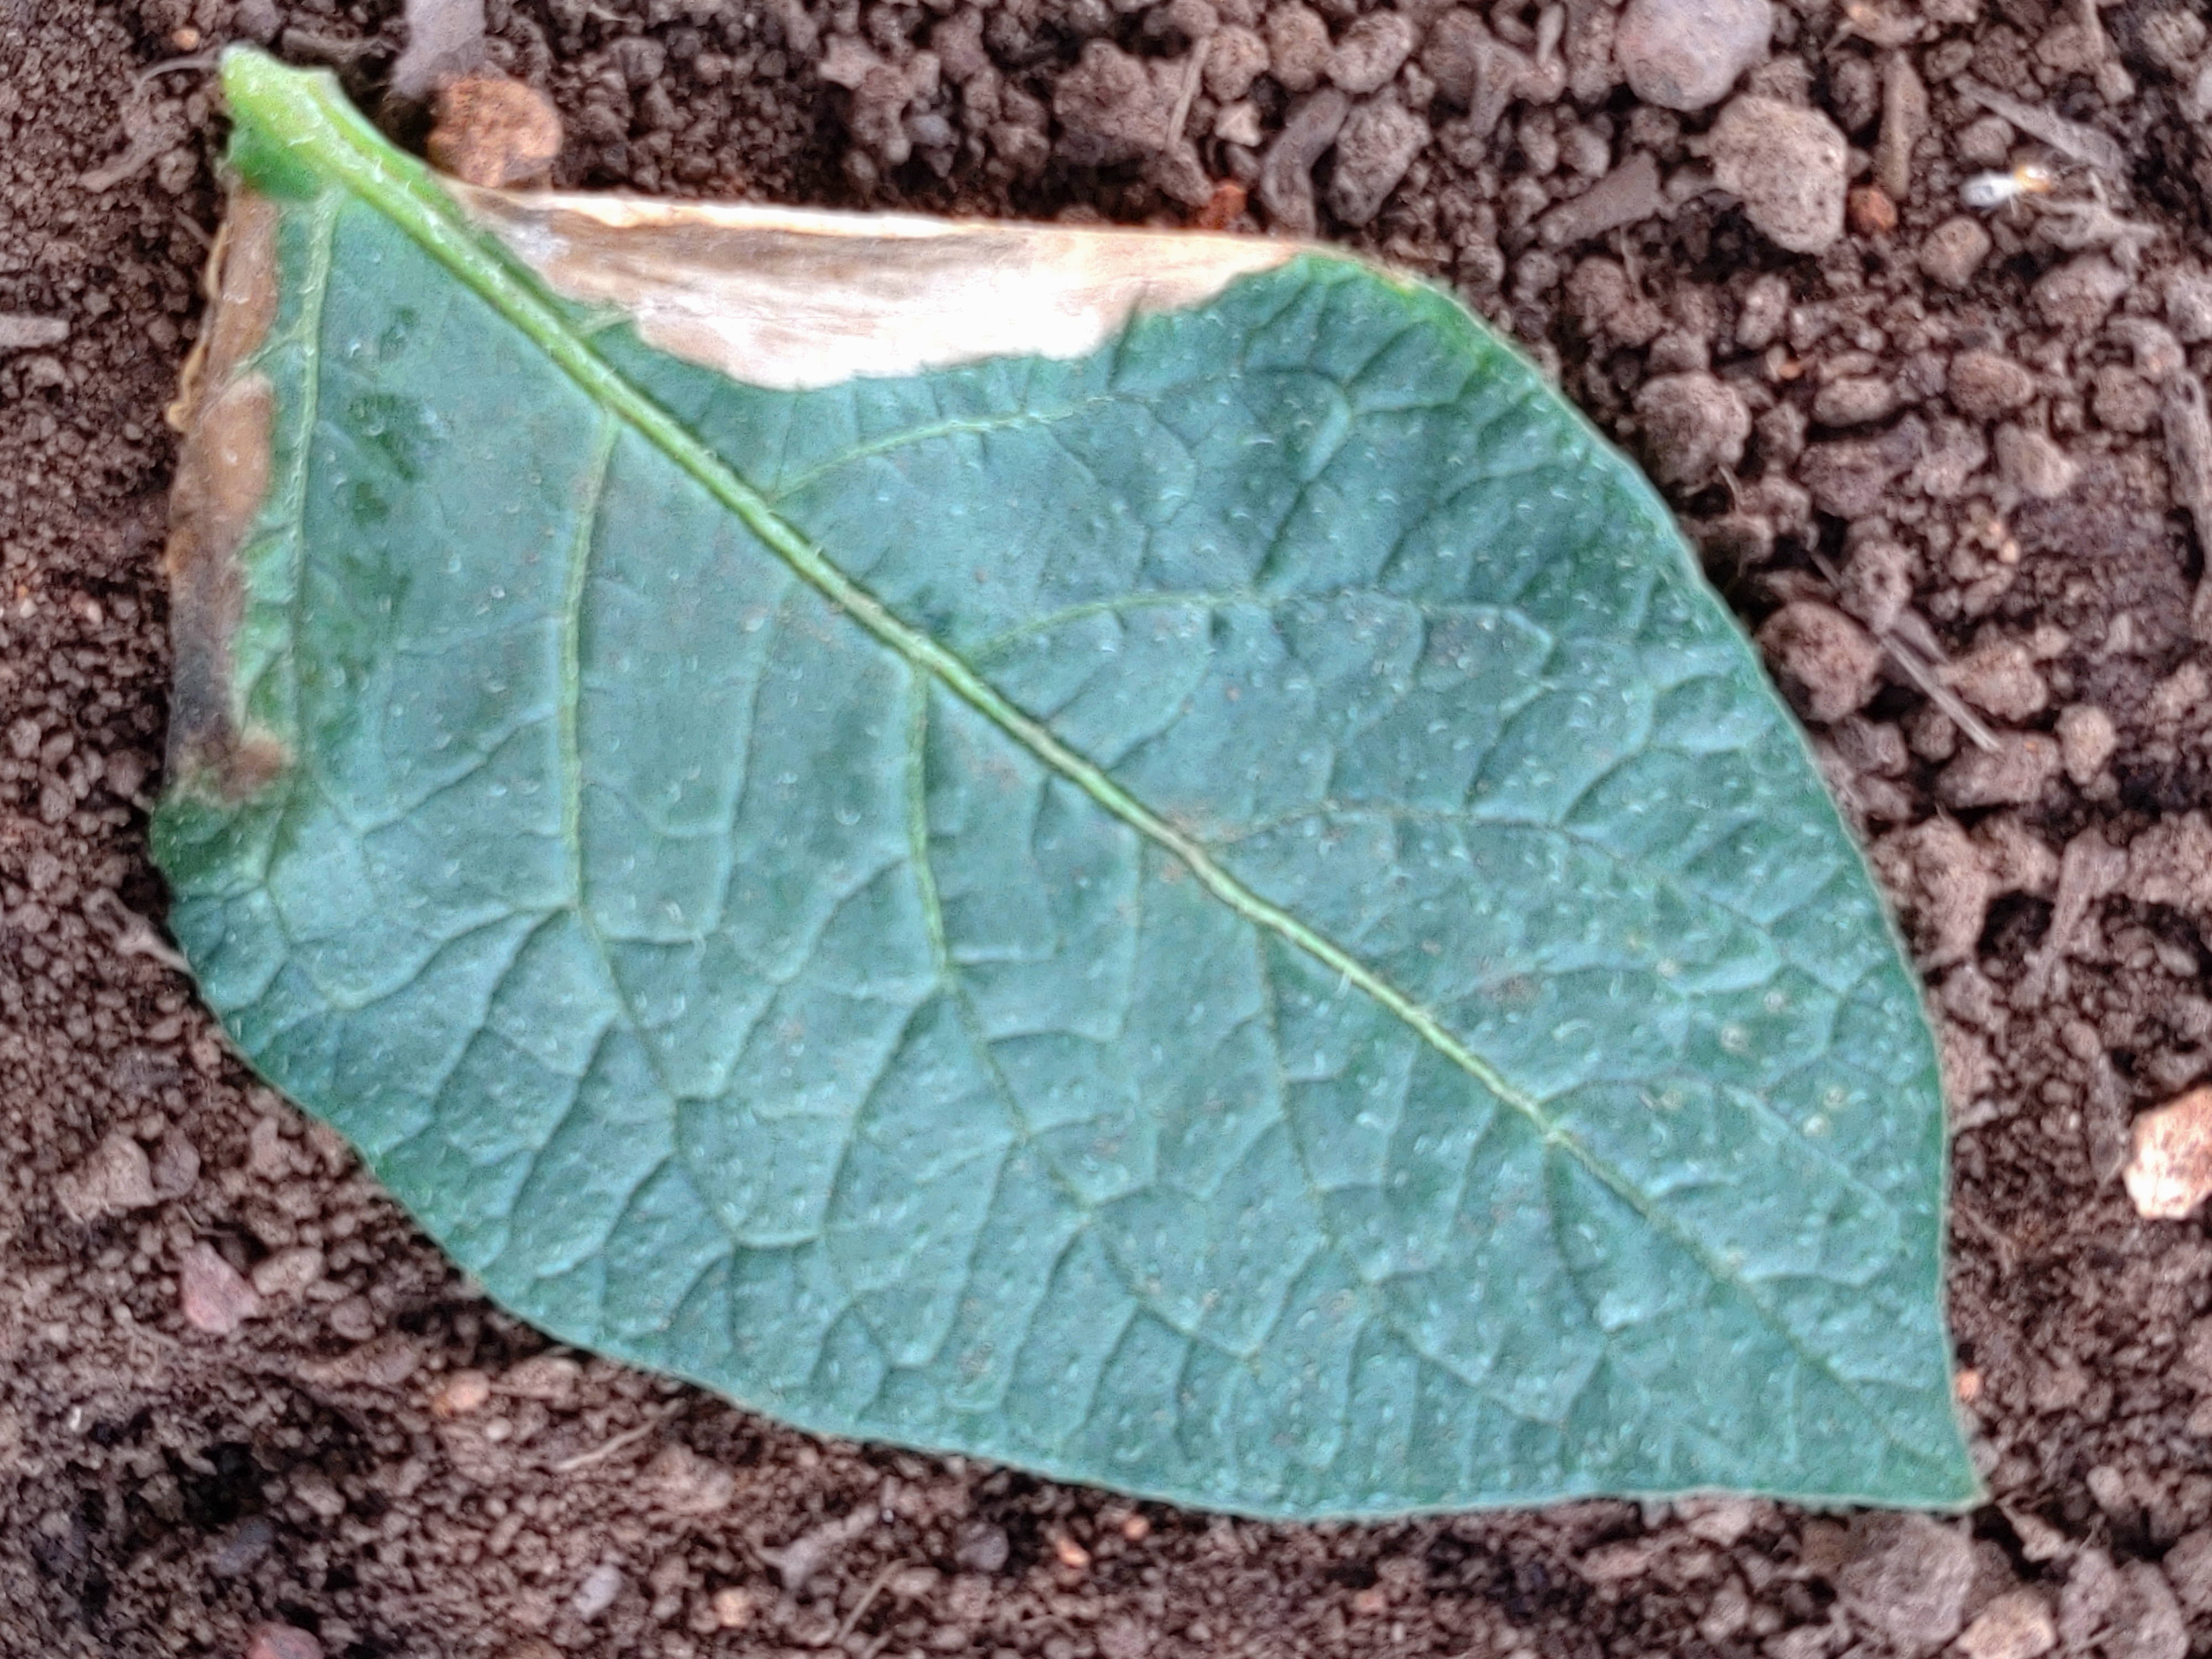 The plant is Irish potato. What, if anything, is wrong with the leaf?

early blight
